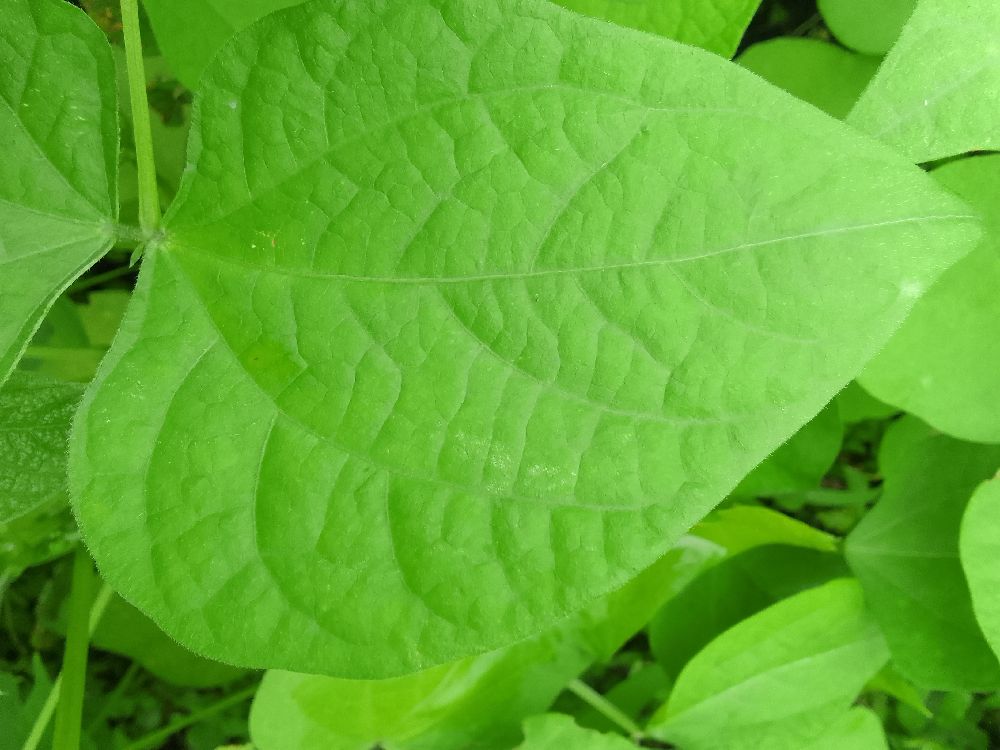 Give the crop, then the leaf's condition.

common bean, healthy
